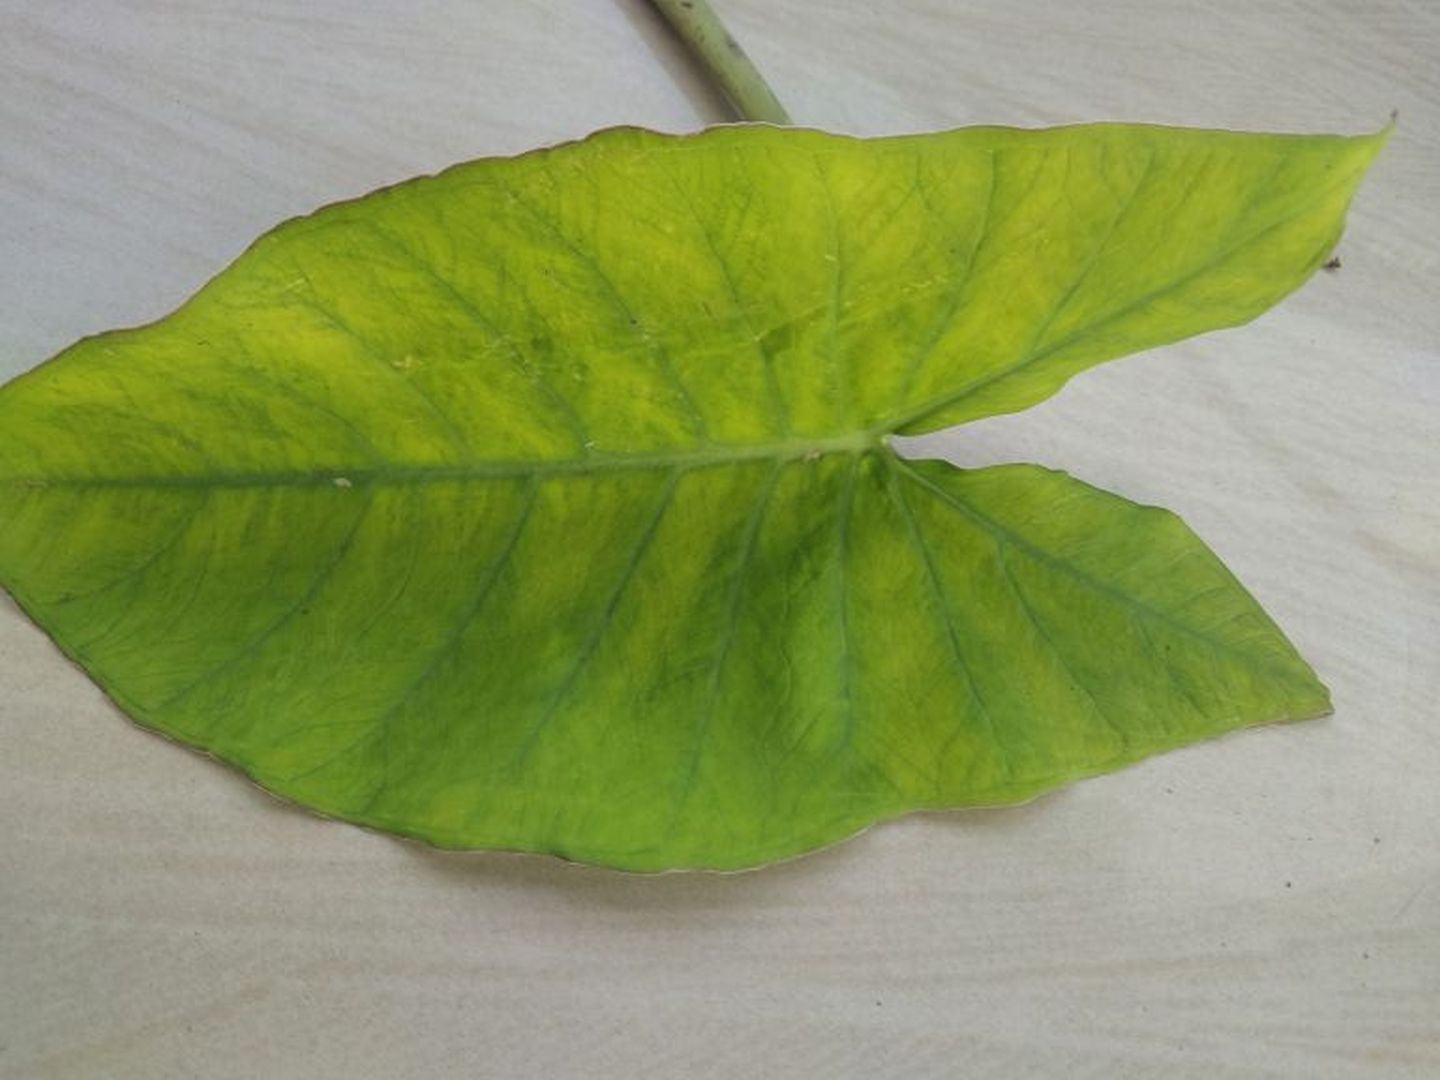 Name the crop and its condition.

taro, mosaic
